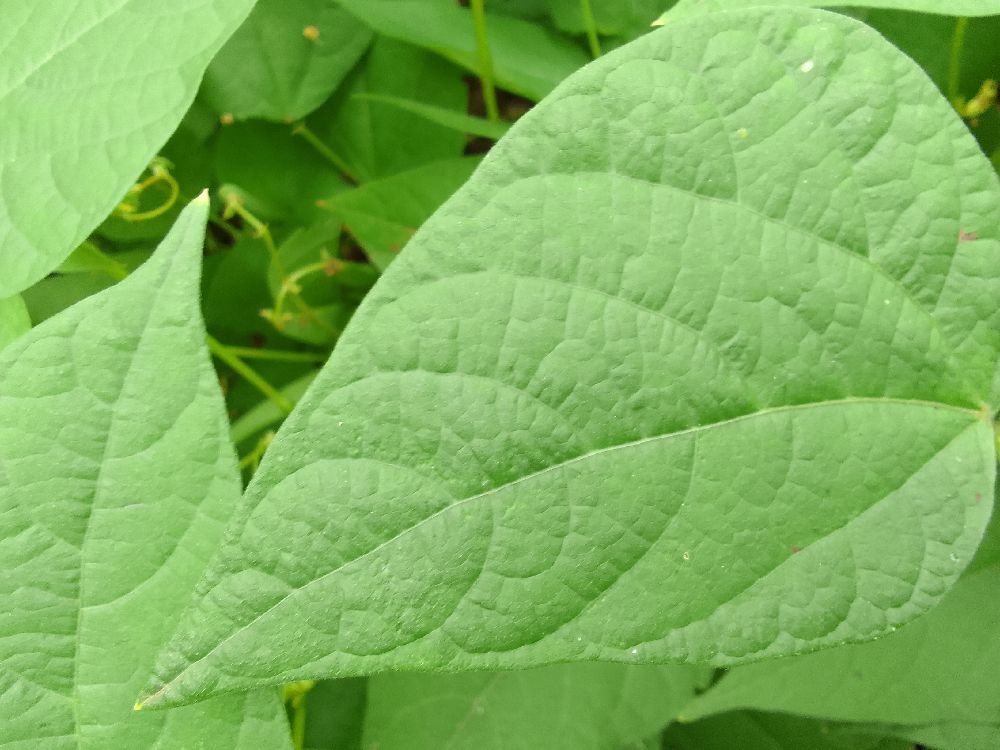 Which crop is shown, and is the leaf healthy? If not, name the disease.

common bean, healthy
